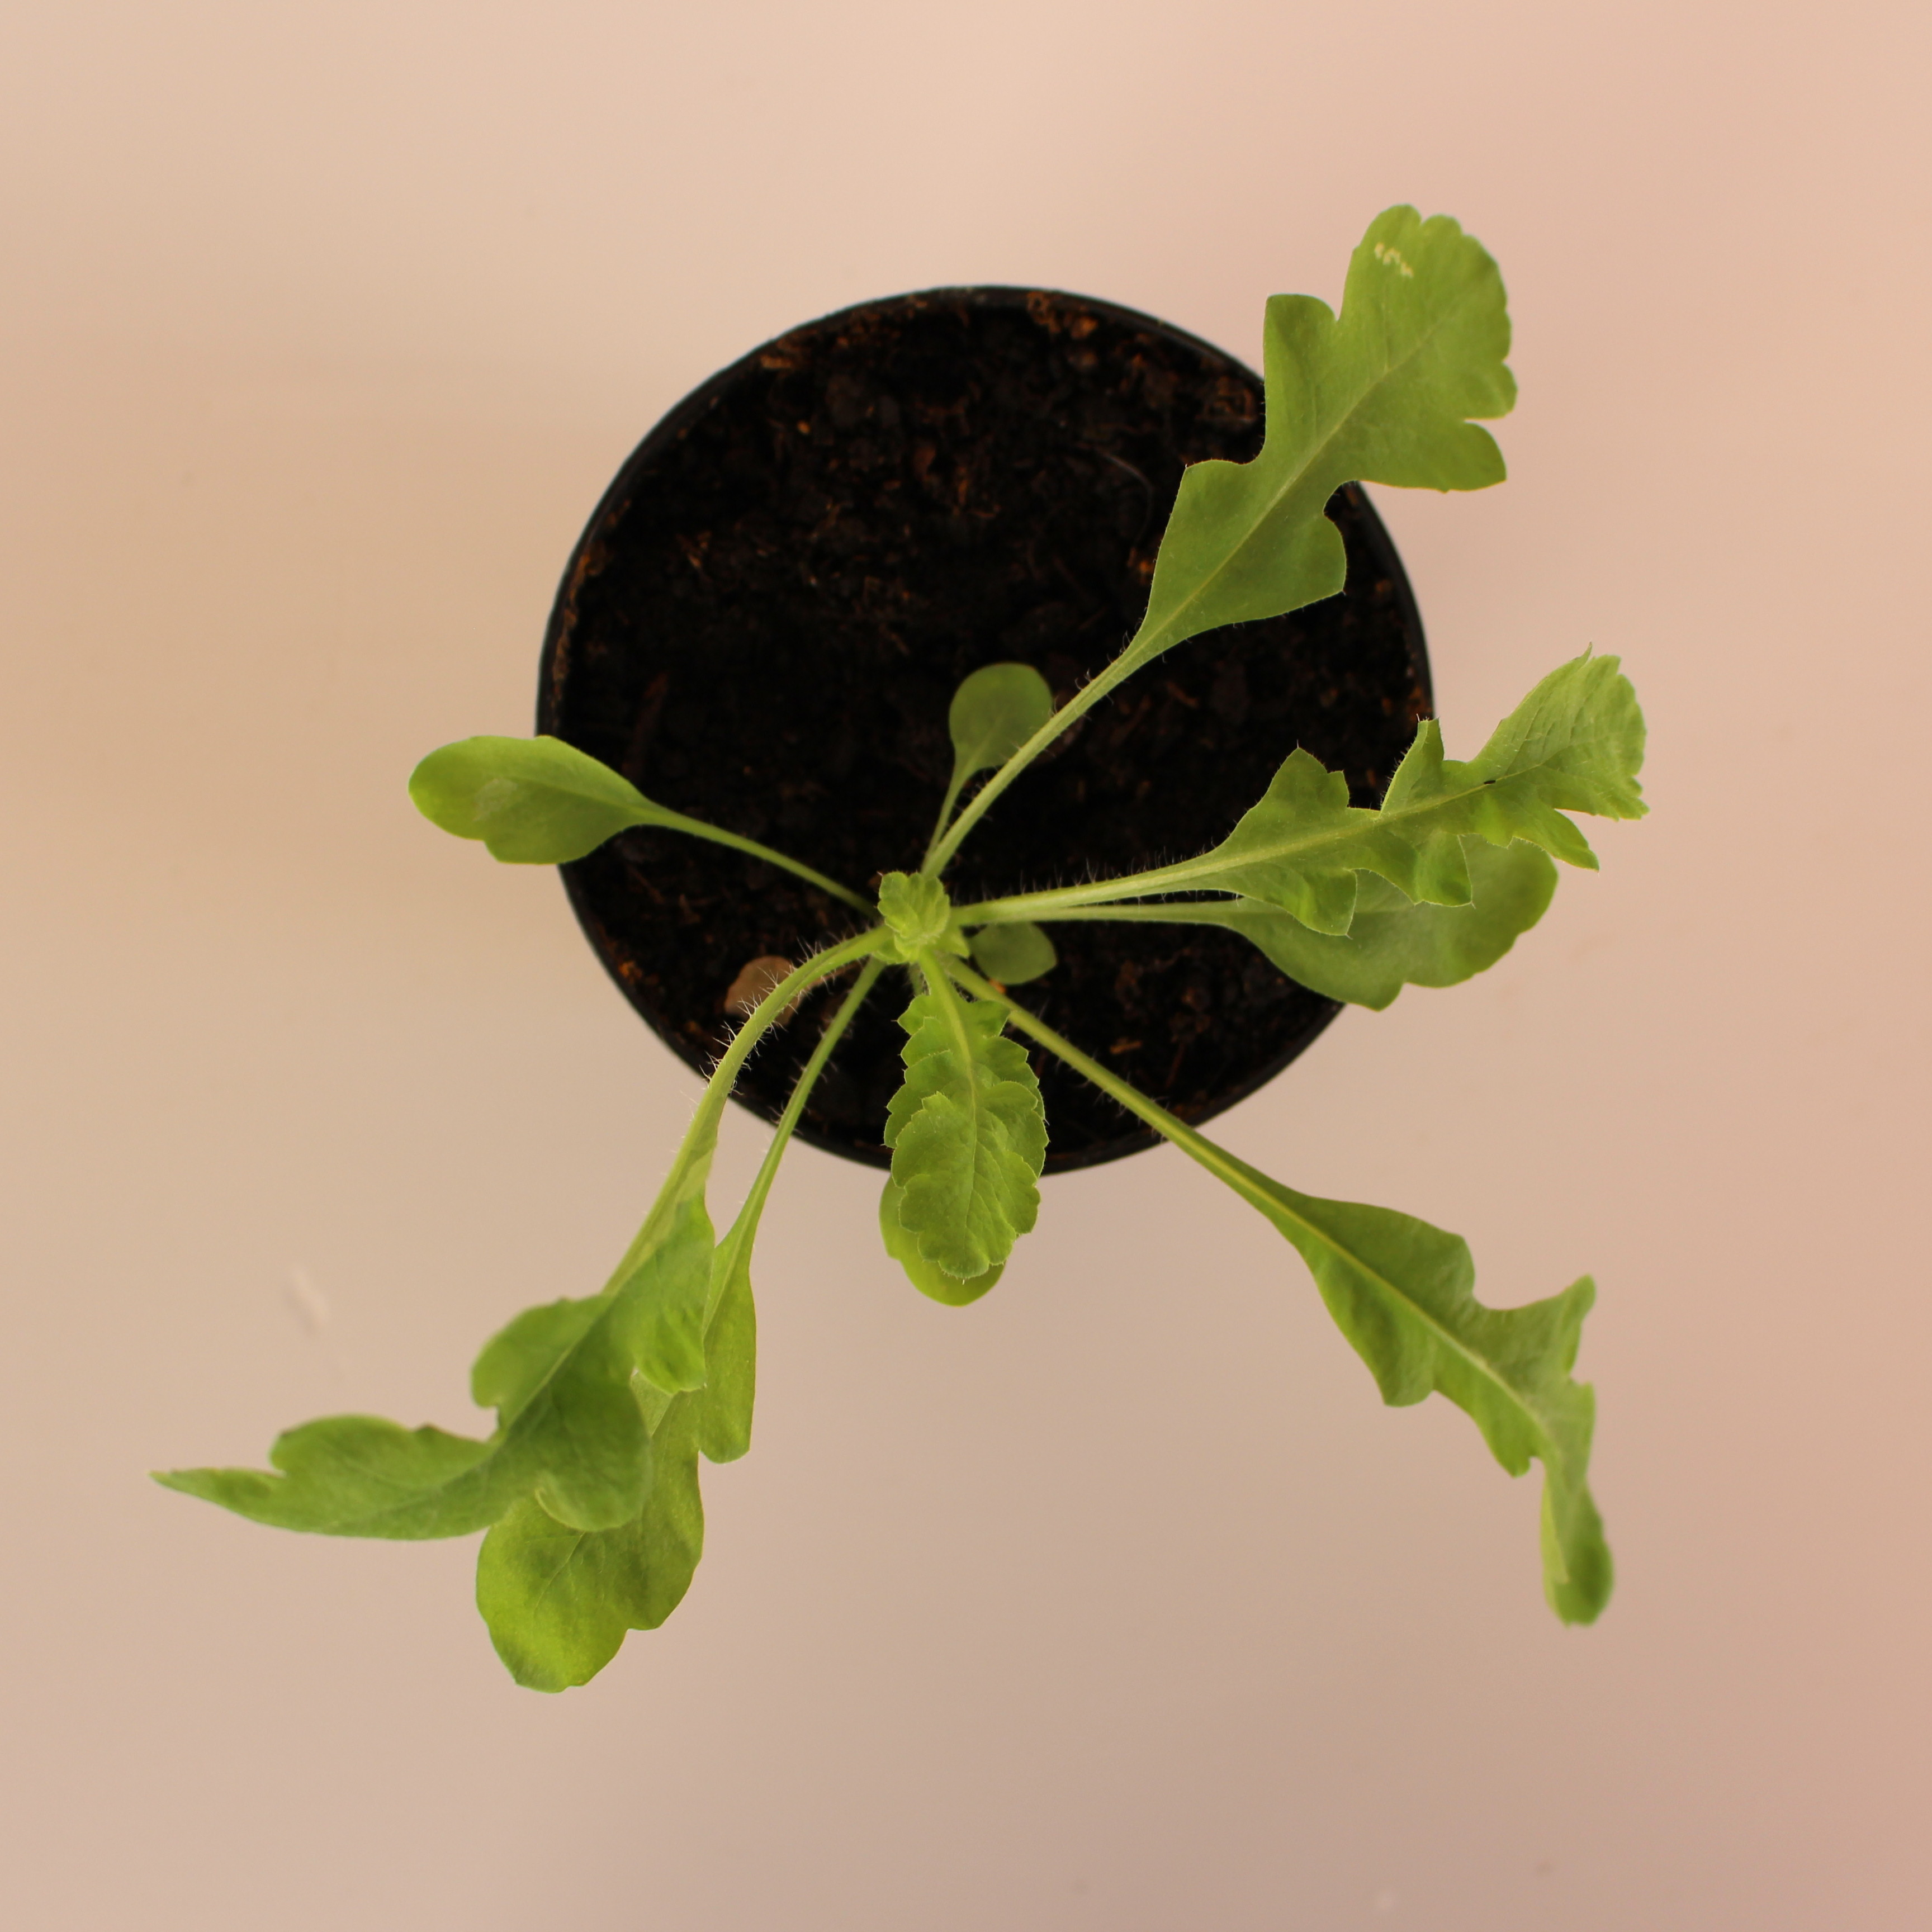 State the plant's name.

Papaver rhoeas
